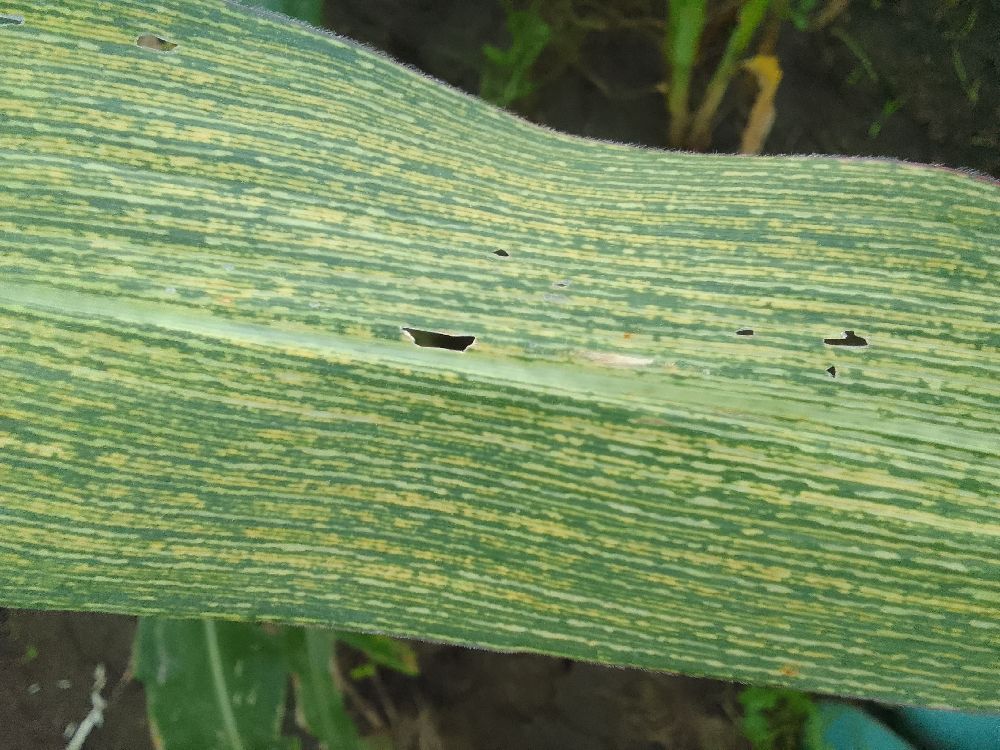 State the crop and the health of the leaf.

maize, maize streak virus
